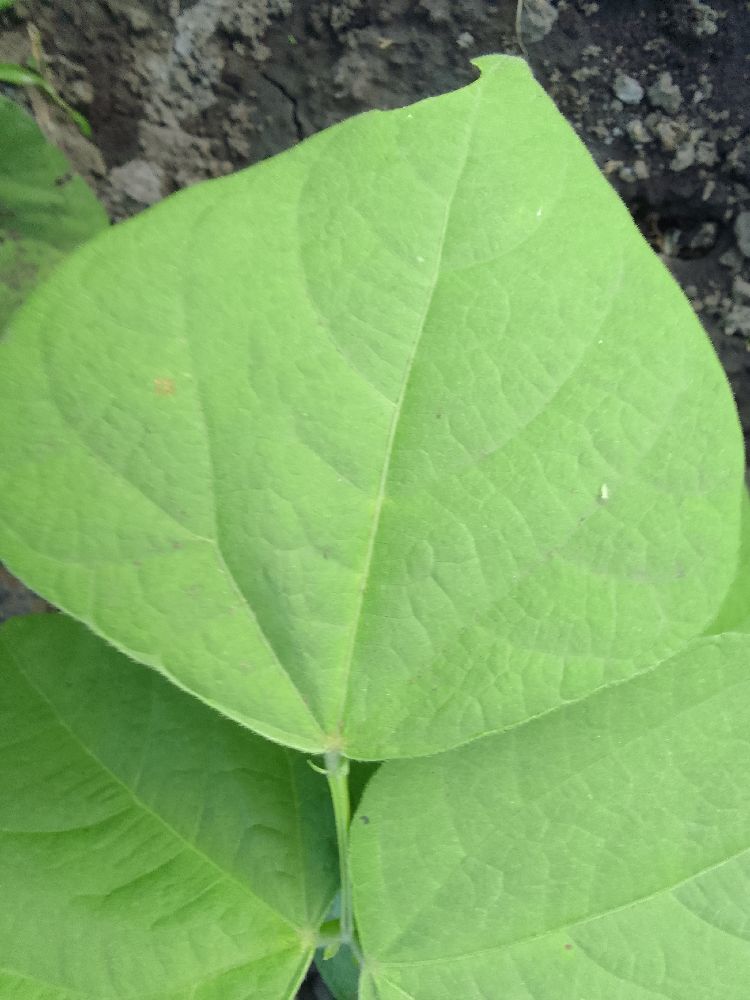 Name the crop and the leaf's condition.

common bean, healthy
